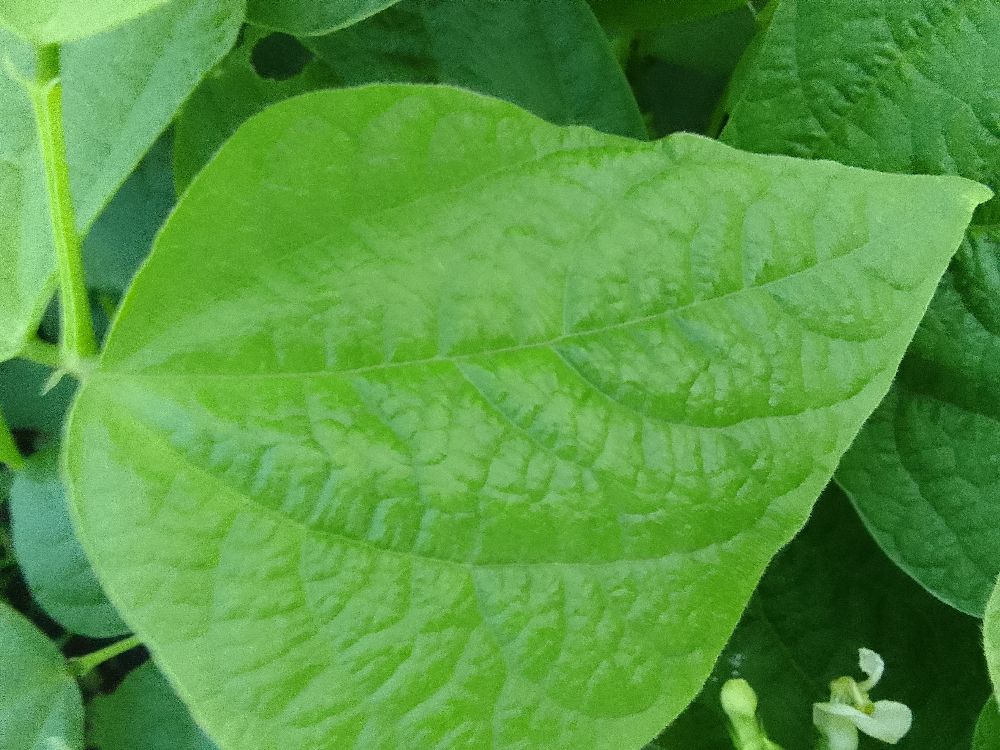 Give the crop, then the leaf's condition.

common bean, healthy
